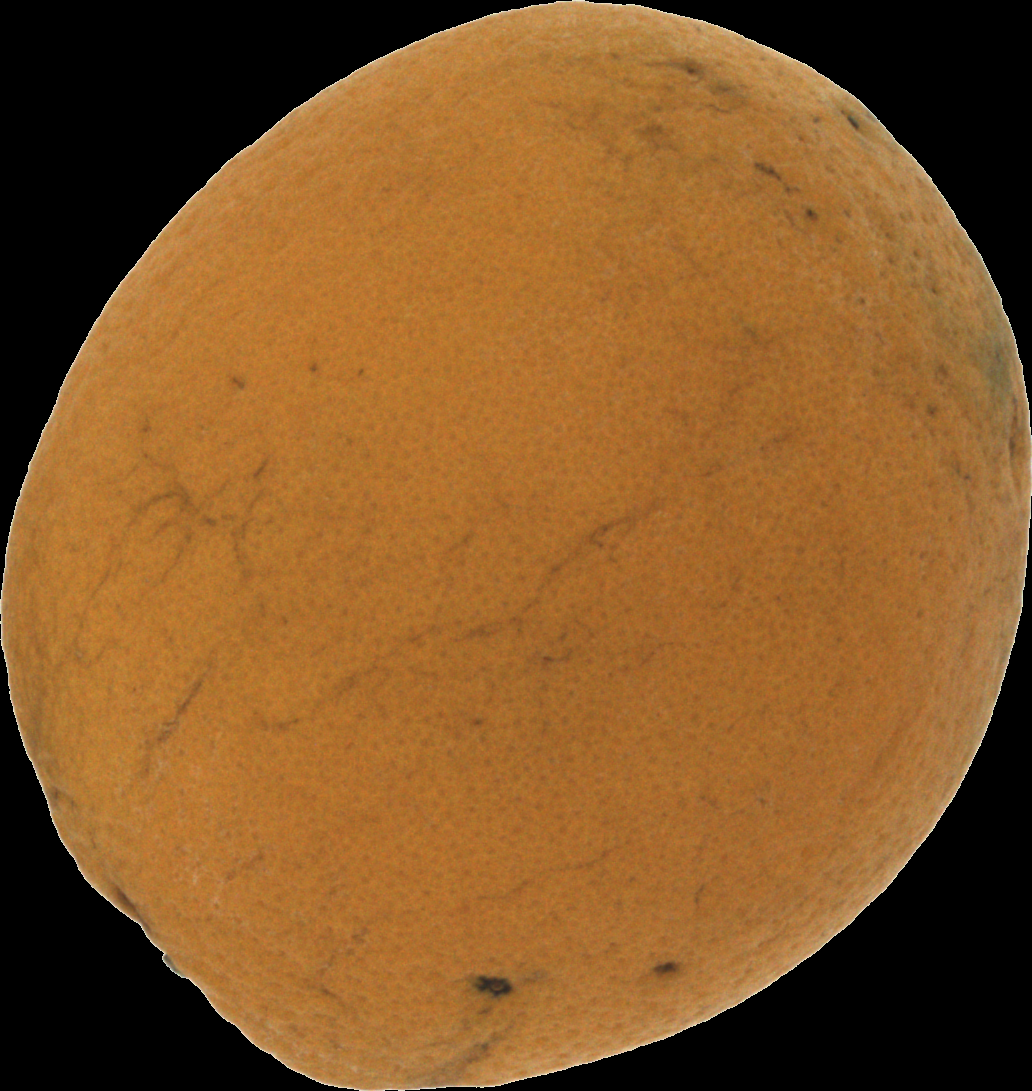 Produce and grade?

orange, bad
